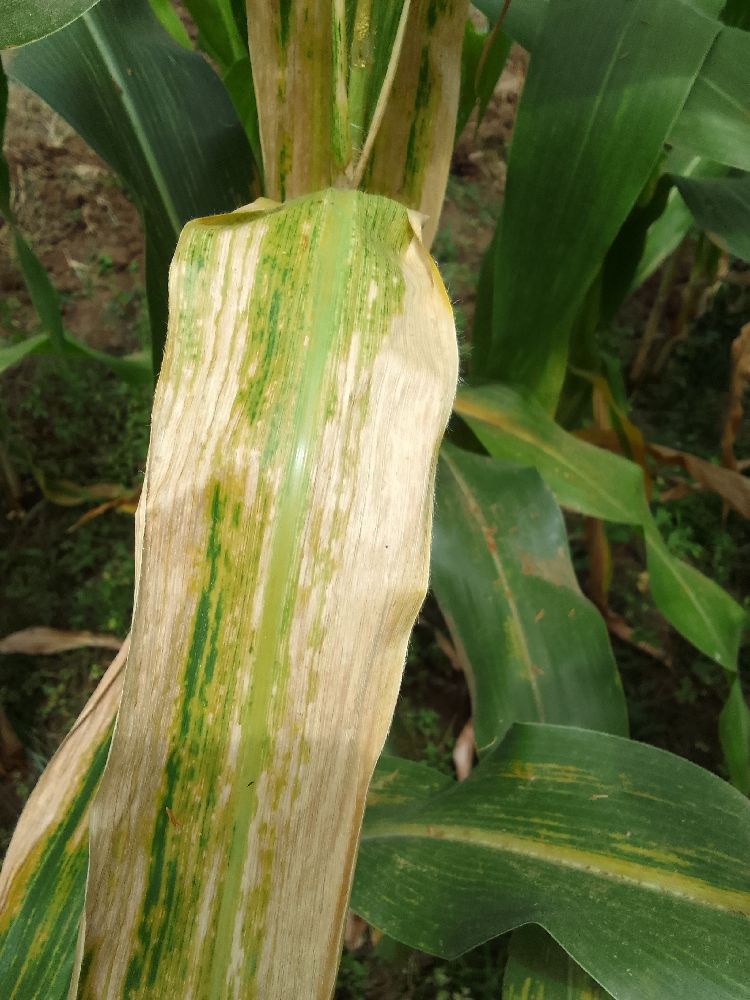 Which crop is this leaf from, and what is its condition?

maize, maize lethal necrosis
